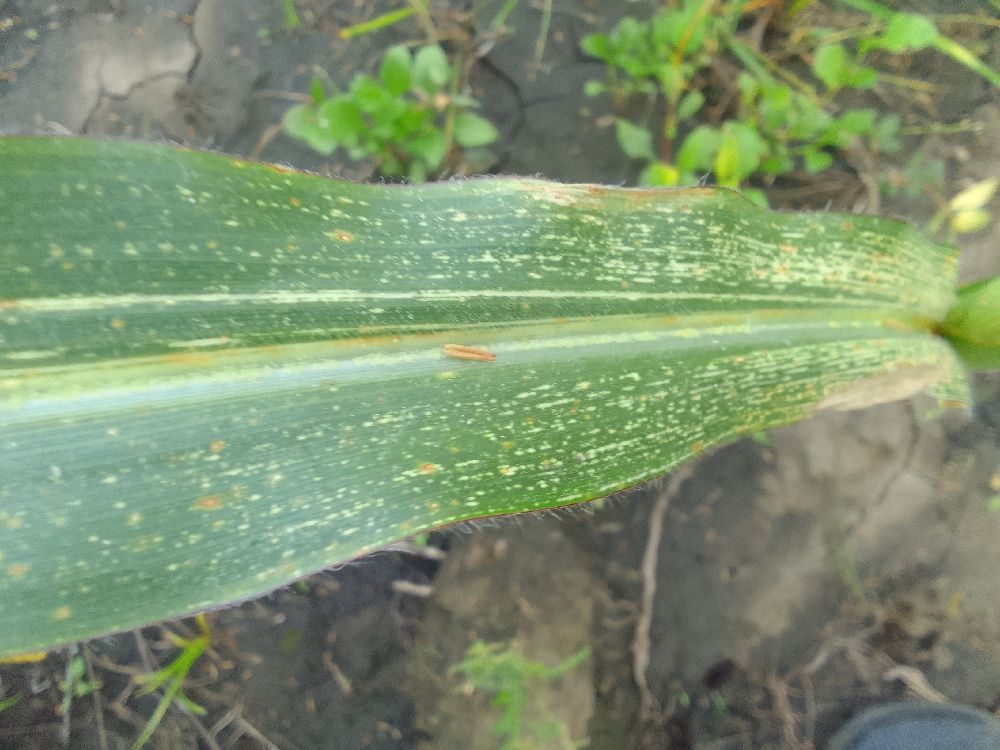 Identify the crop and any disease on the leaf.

maize, maize streak virus
